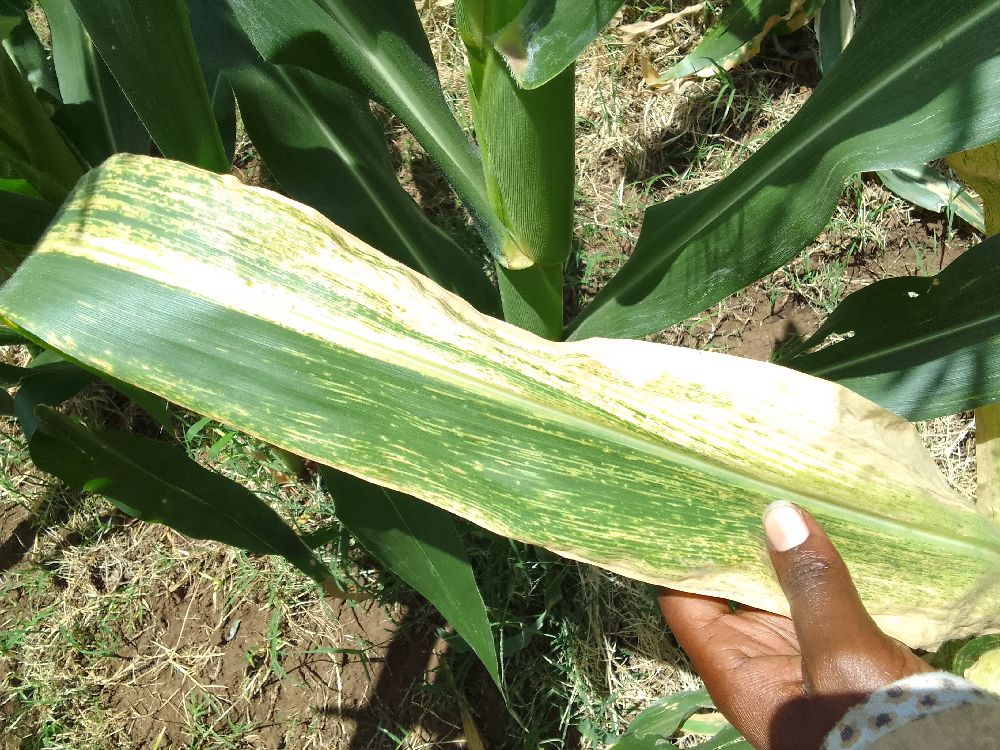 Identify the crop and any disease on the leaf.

maize, maize lethal necrosis
